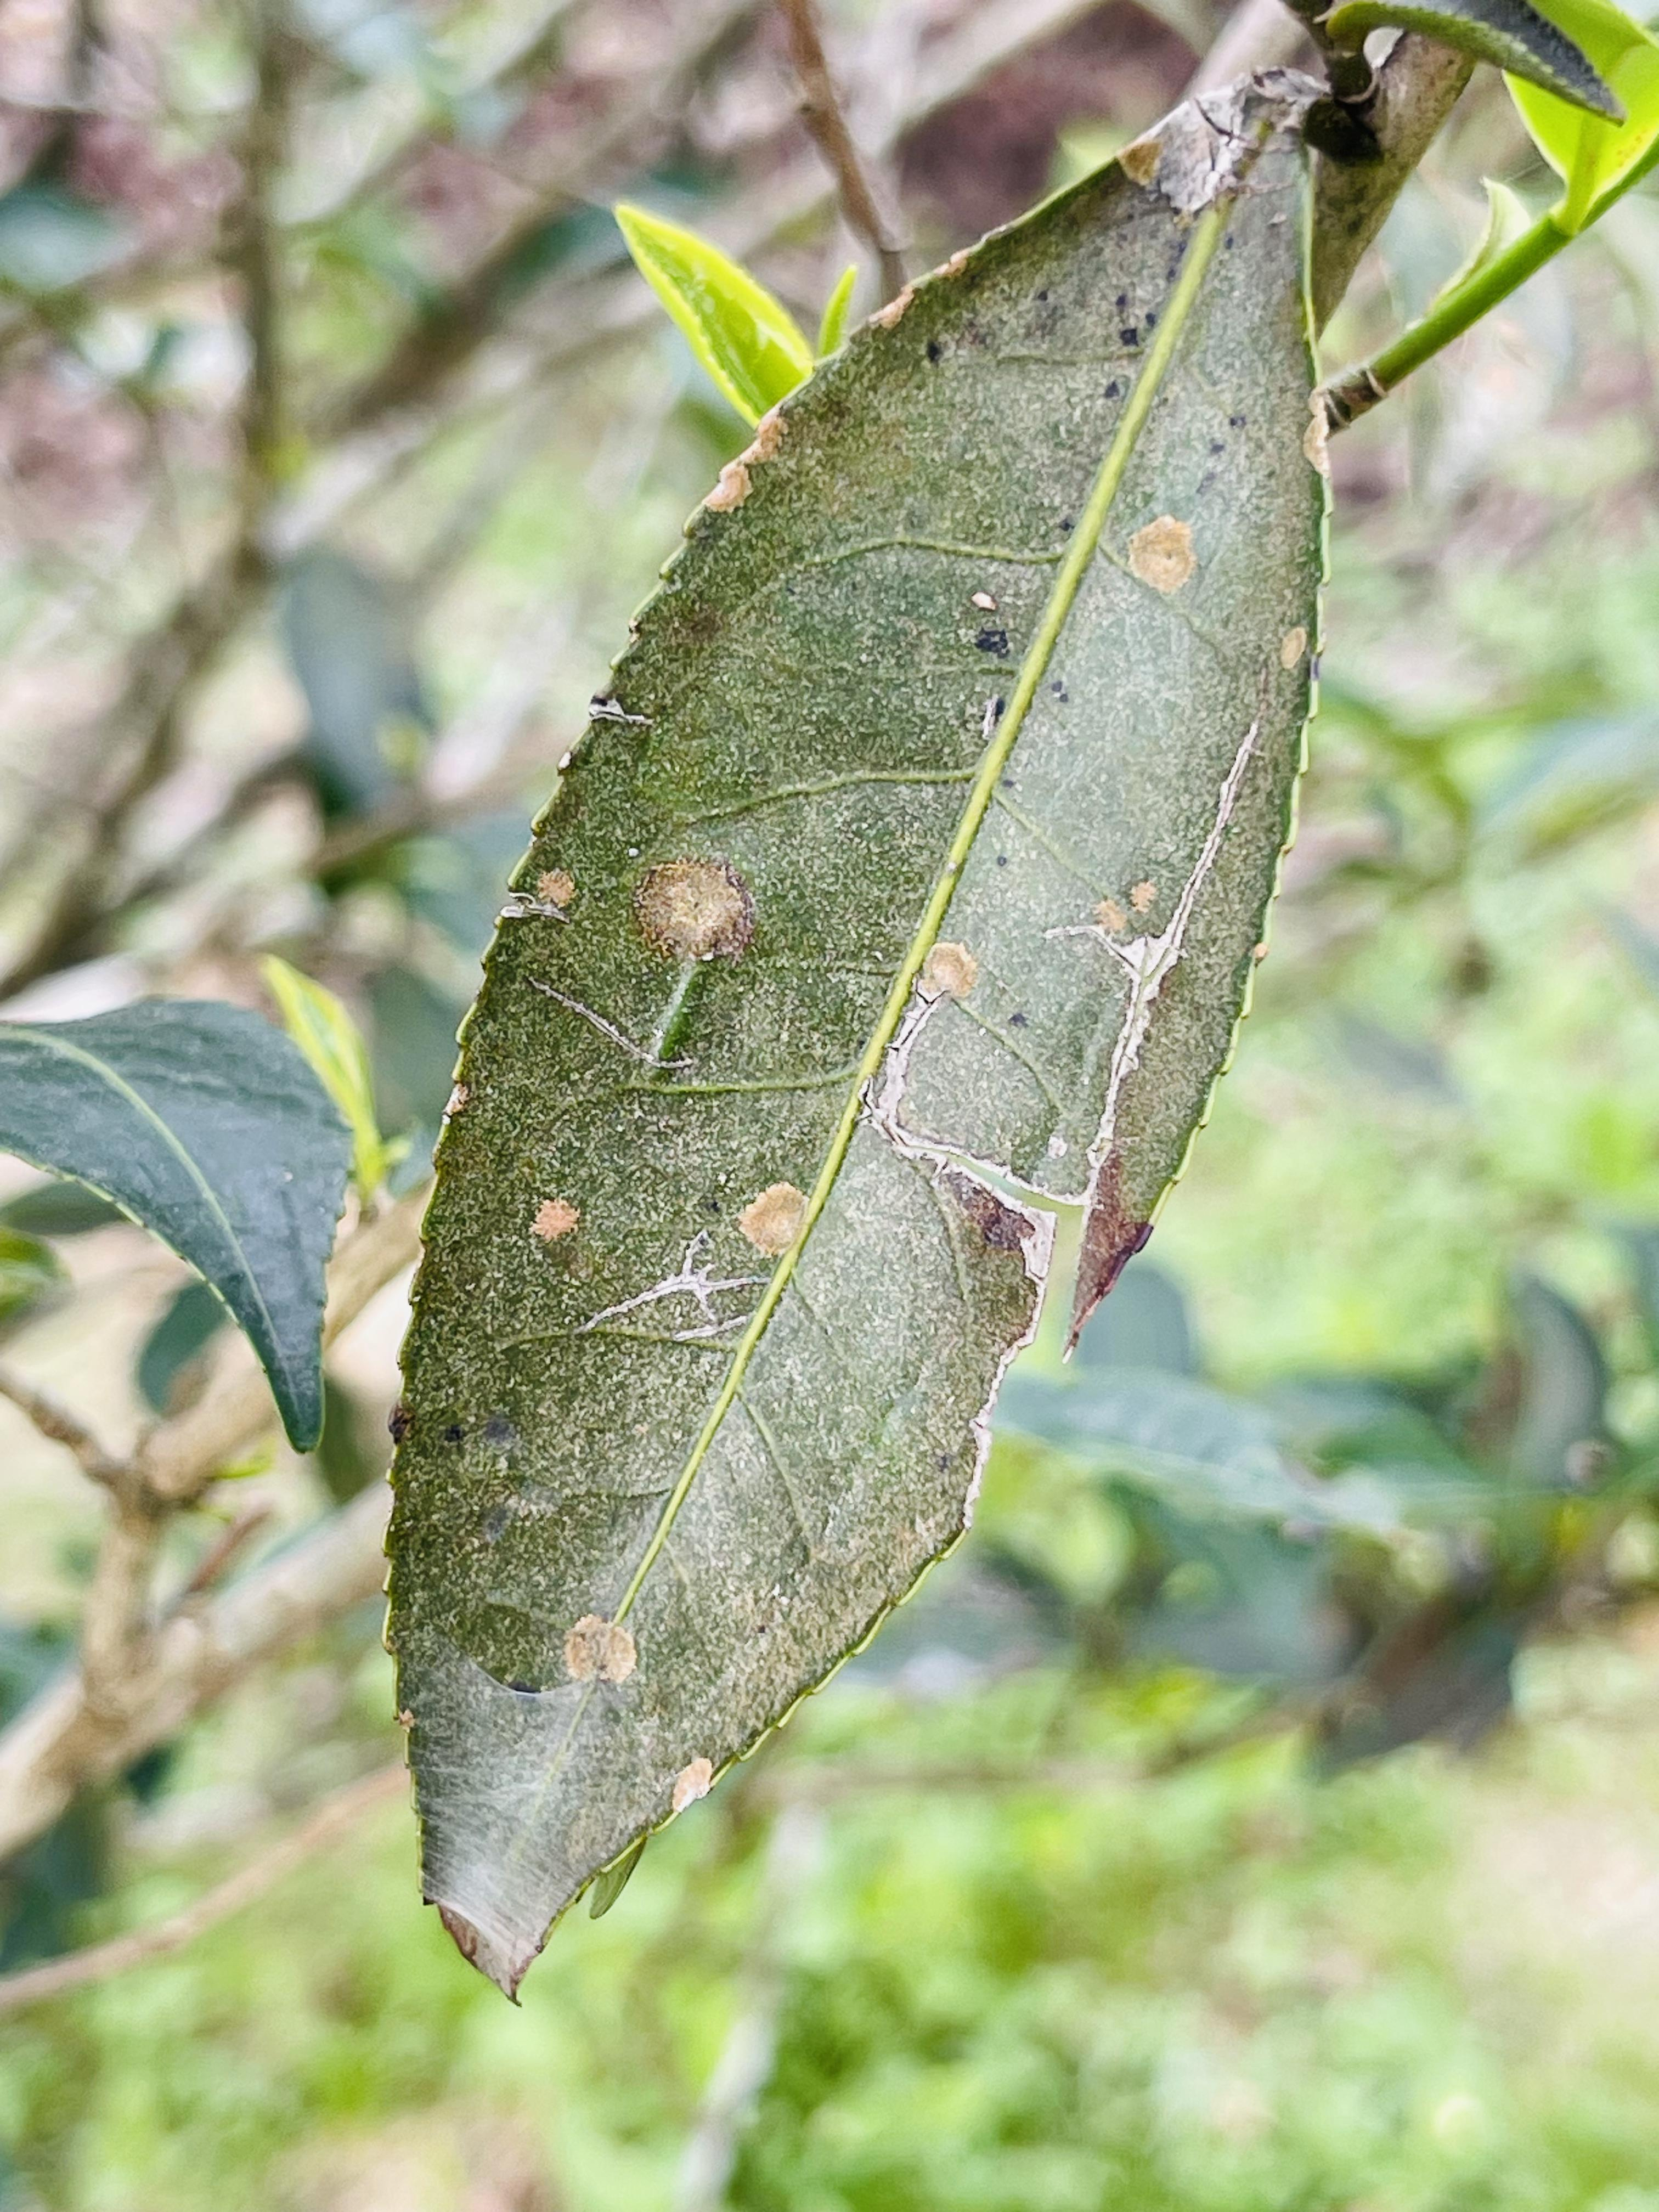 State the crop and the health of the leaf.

tea, red rust
